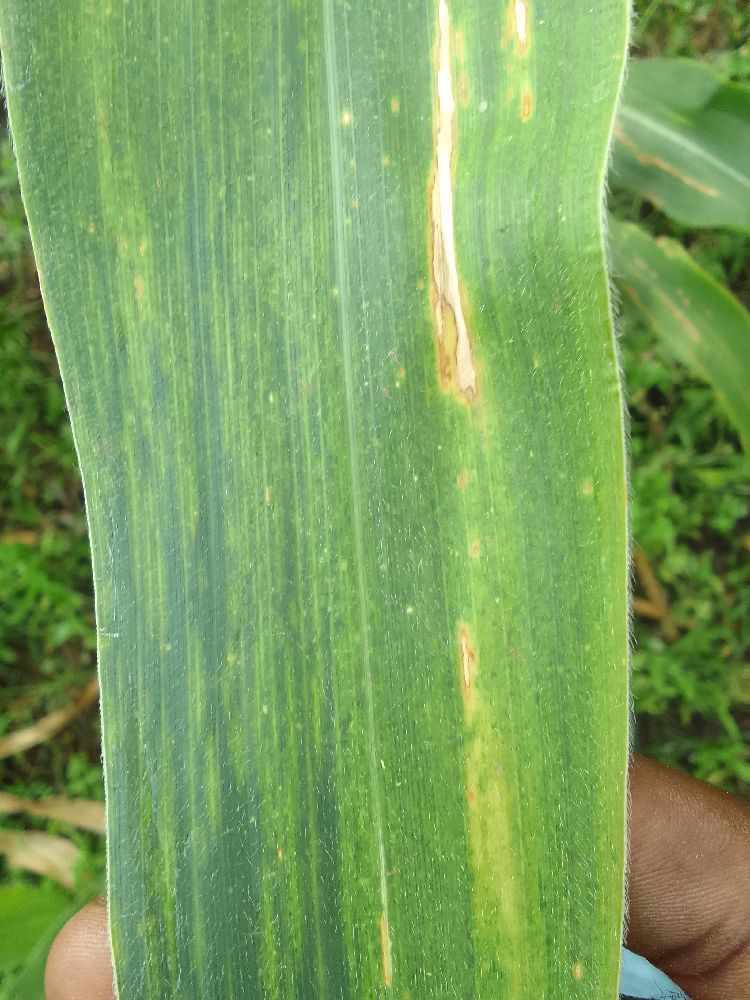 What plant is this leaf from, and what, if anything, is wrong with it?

maize, maize lethal necrosis
